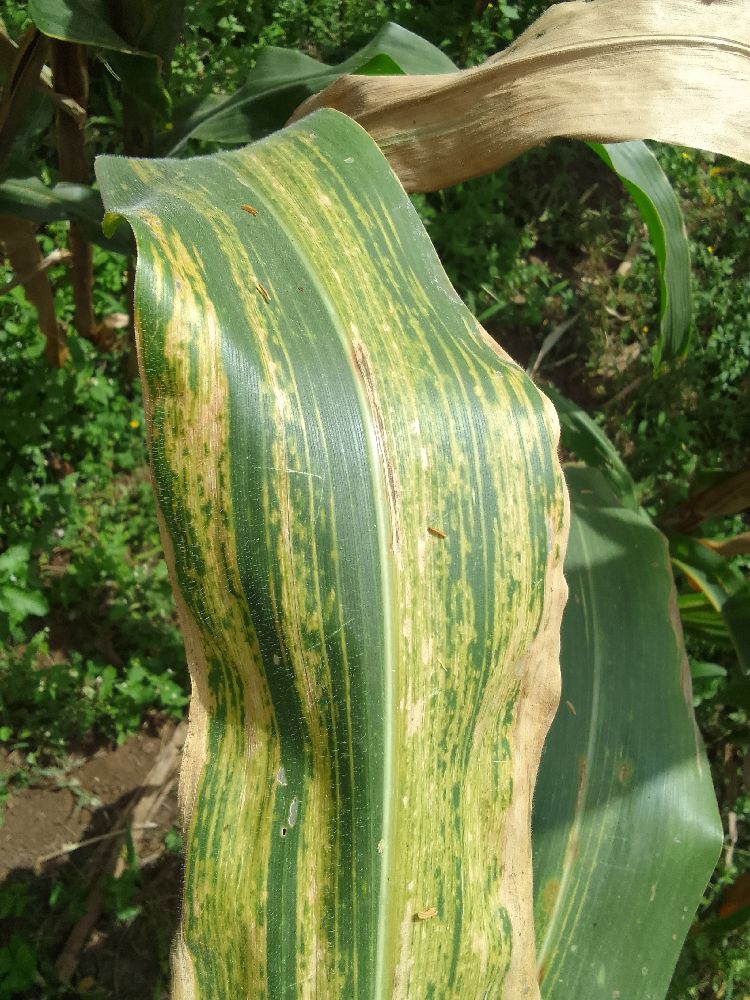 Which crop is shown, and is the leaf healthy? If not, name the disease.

maize, maize lethal necrosis
